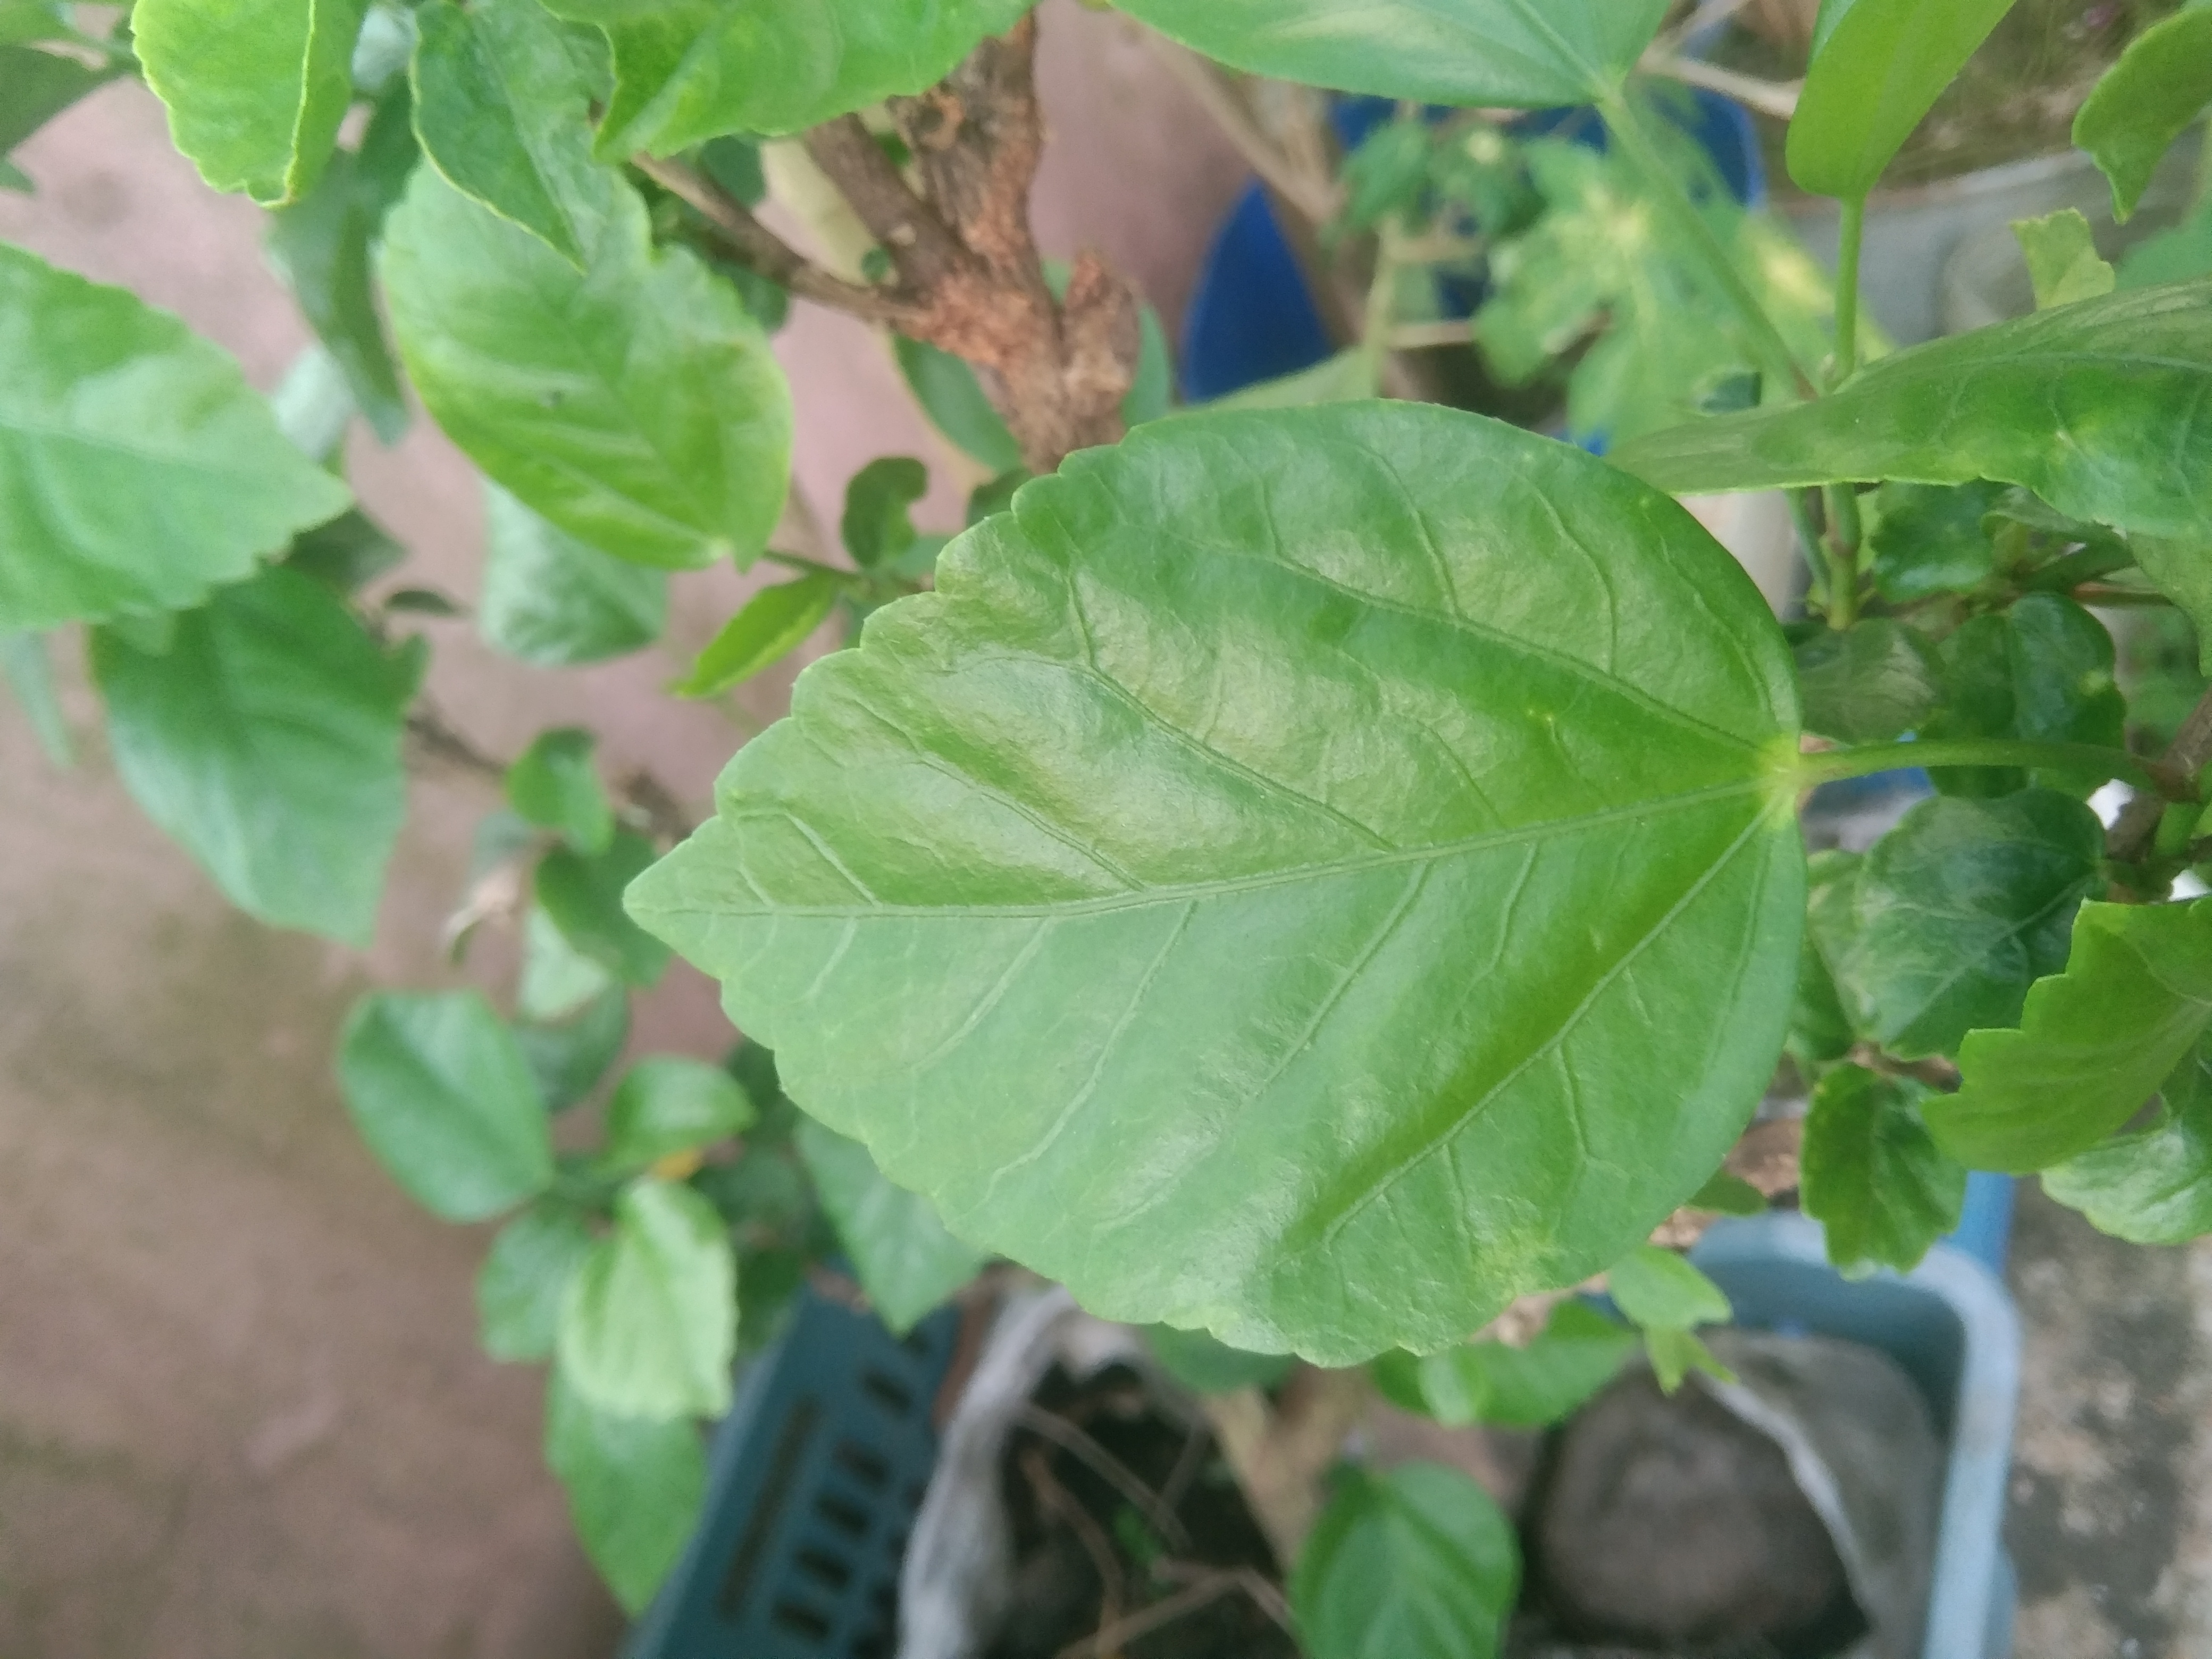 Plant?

hibiscus
